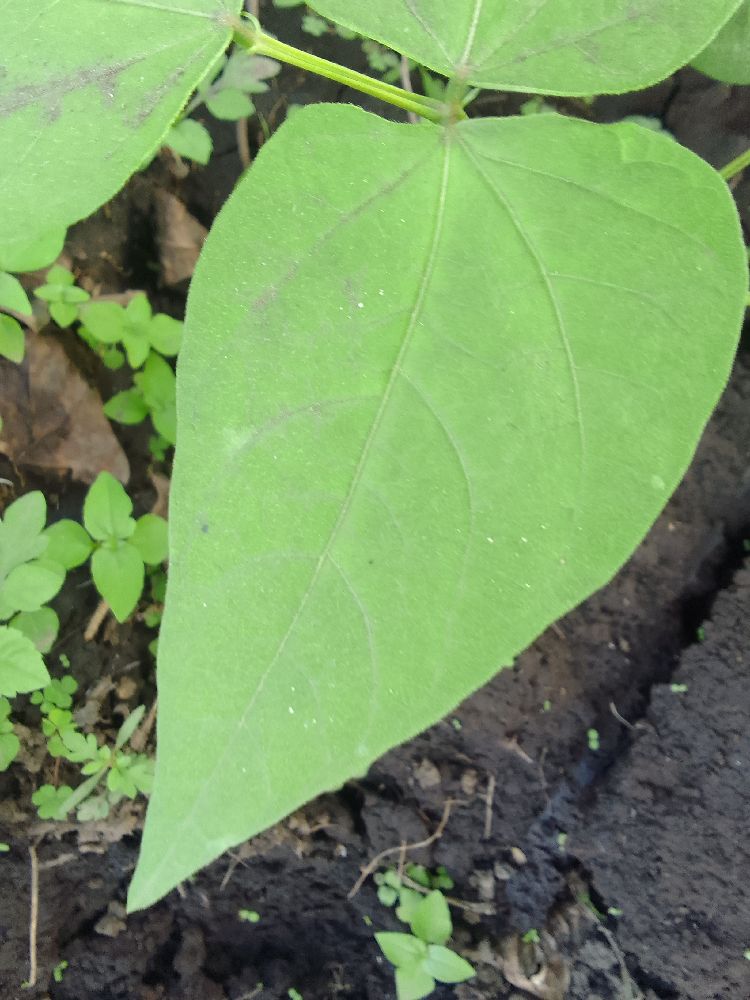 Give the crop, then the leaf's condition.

common bean, healthy
